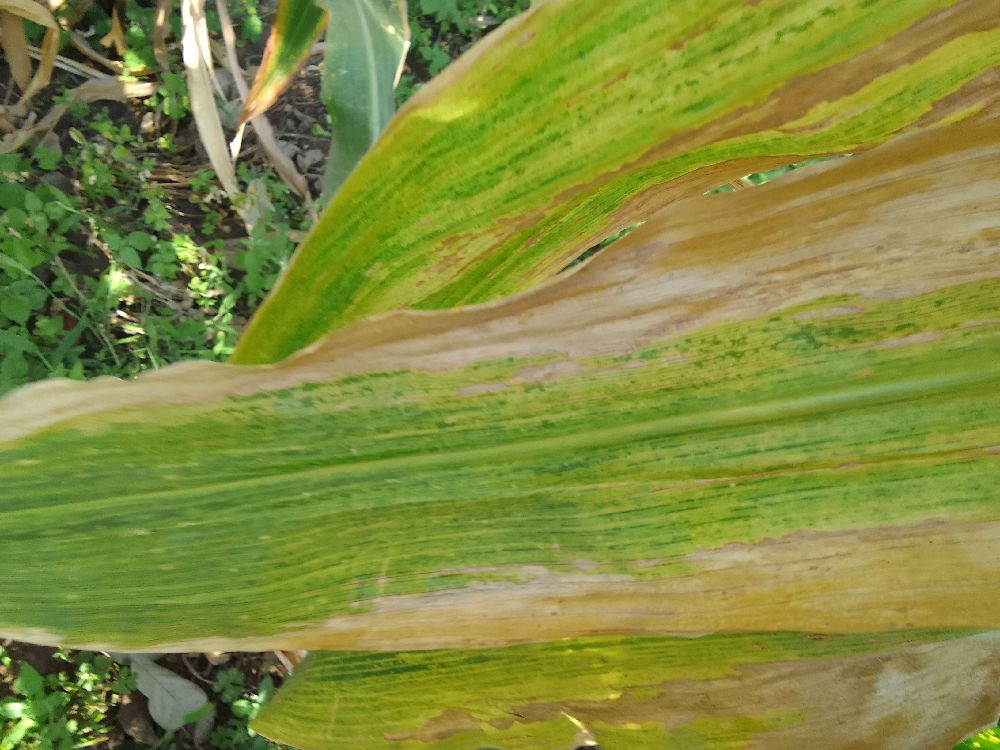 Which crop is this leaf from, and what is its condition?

maize, maize lethal necrosis
